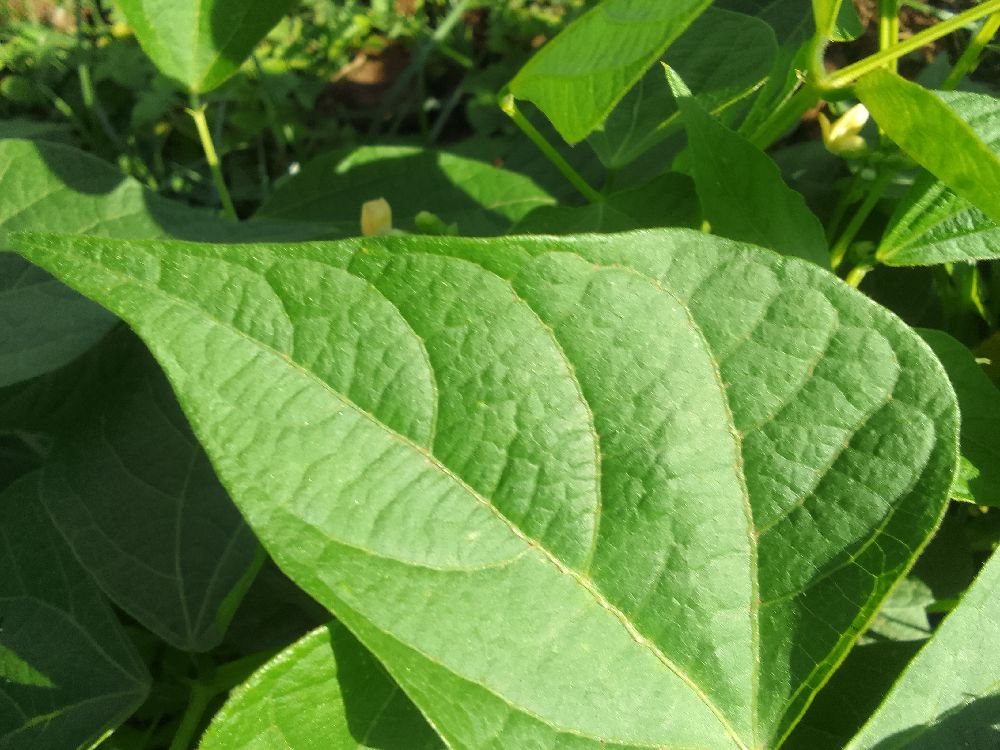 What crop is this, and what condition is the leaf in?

common bean, healthy
